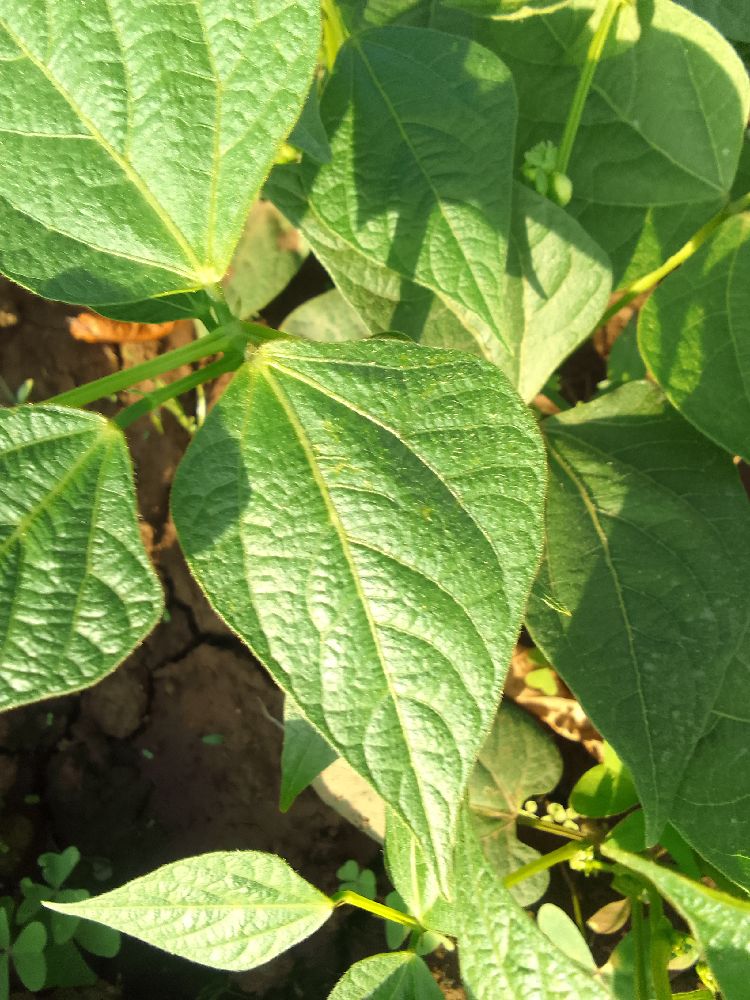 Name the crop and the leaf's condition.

common bean, healthy
